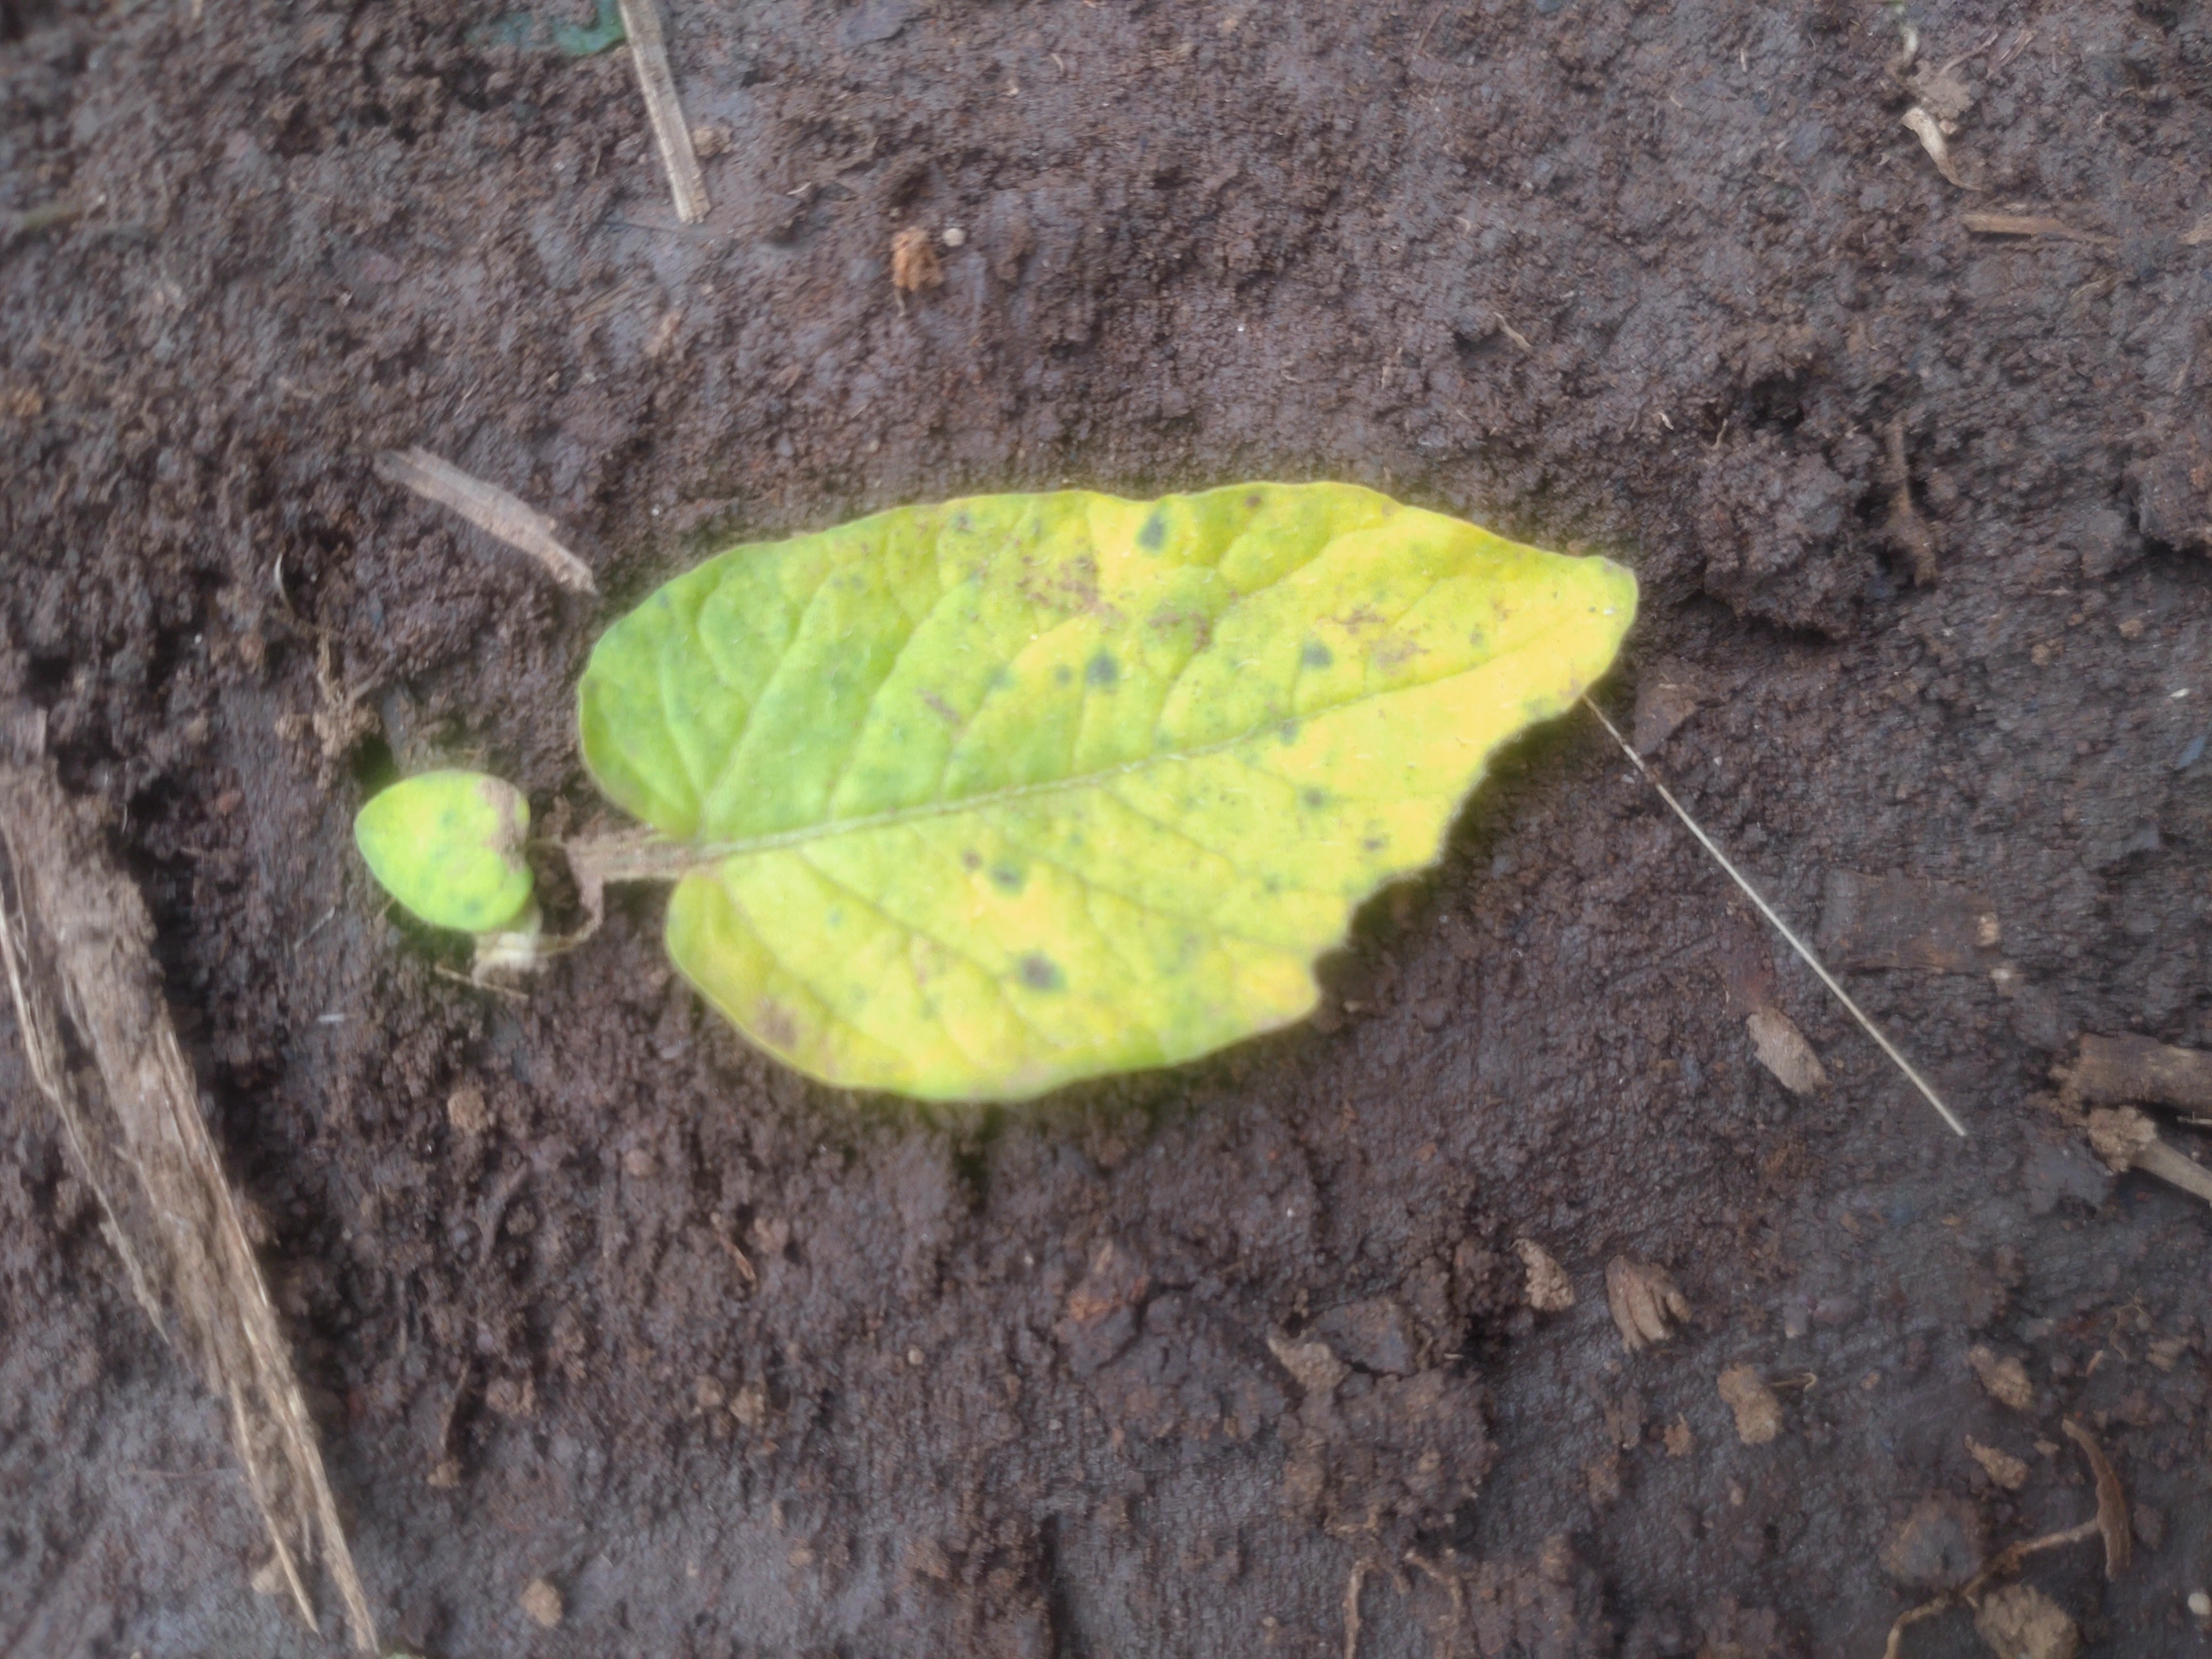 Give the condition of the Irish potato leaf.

late blight
